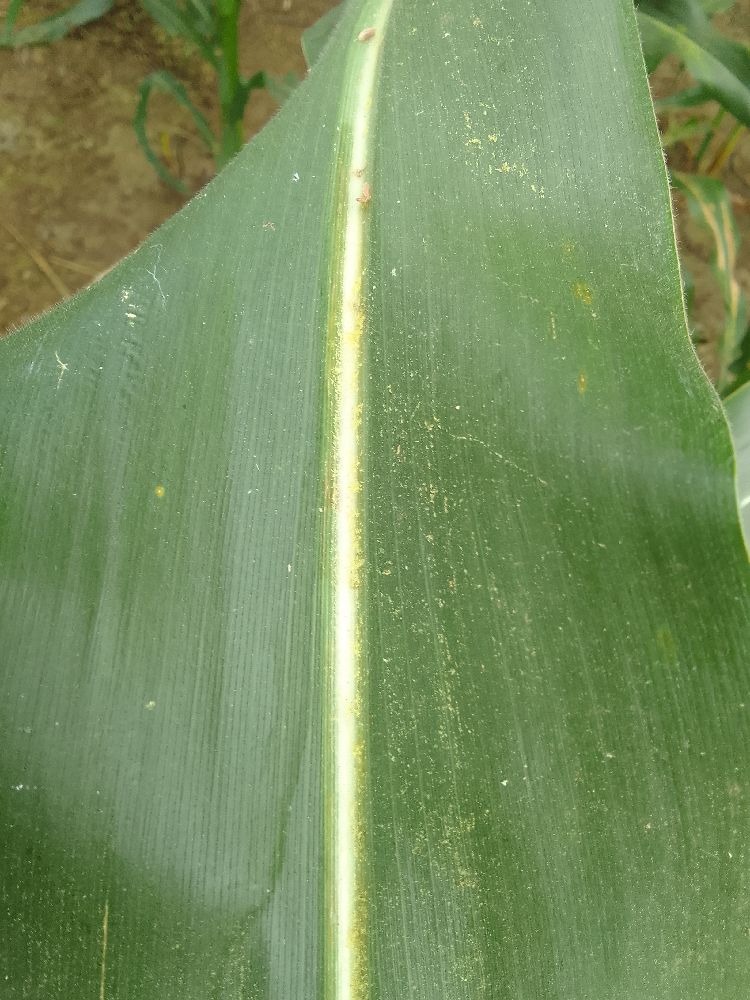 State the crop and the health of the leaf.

maize, healthy
